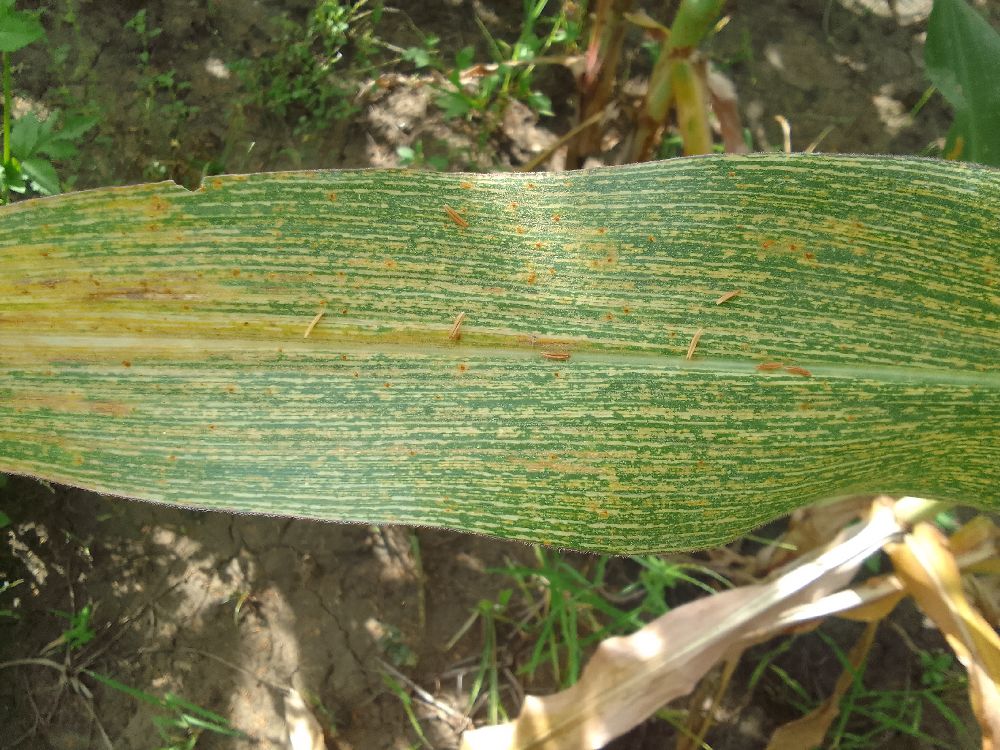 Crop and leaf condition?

maize, maize streak virus
